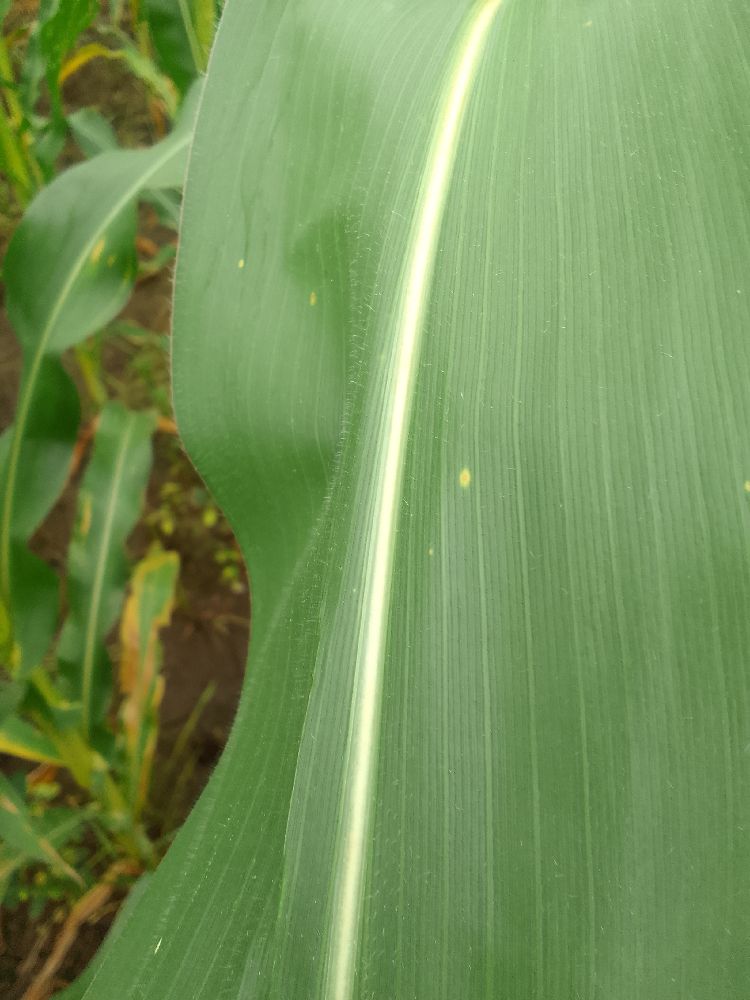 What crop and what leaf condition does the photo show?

maize, healthy
